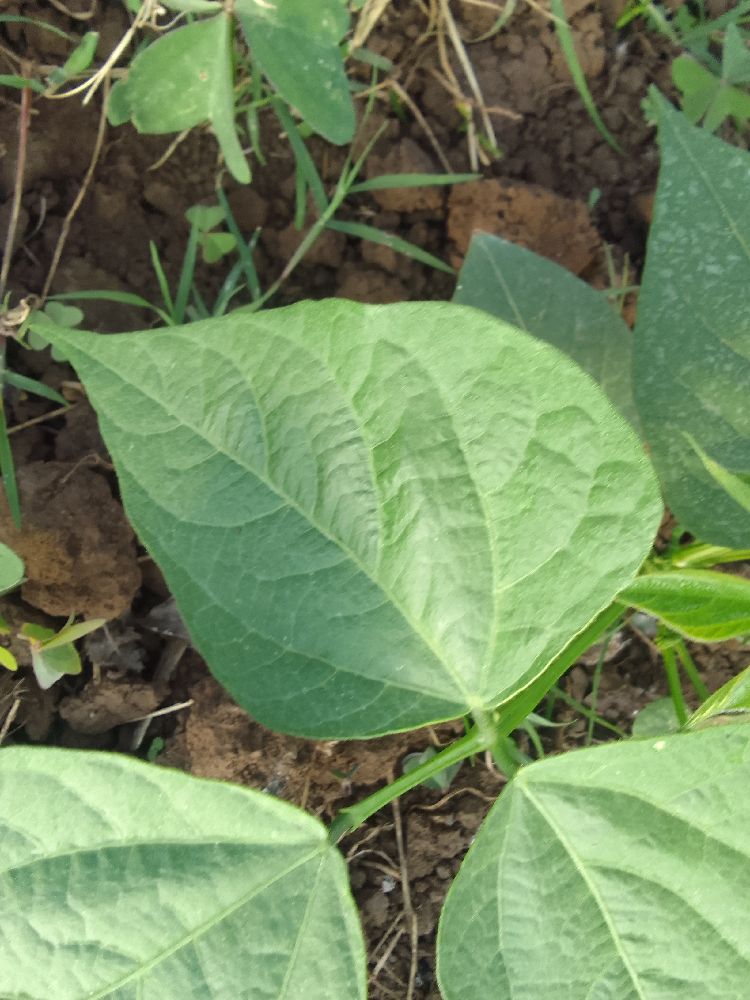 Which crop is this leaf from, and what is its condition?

common bean, healthy
